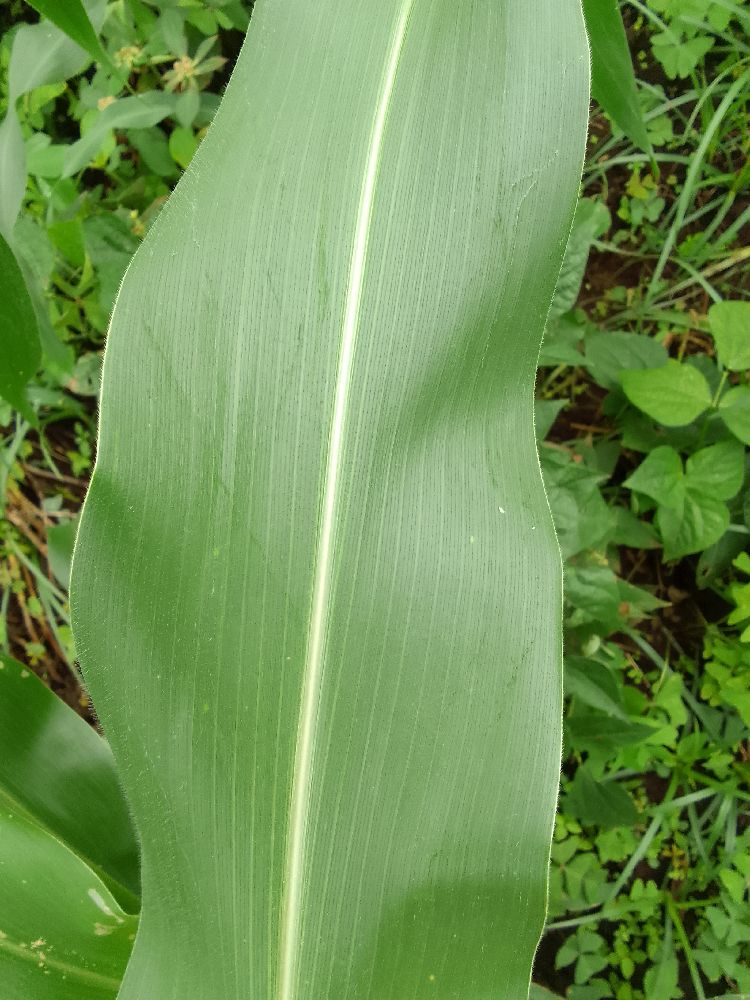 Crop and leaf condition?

maize, healthy
